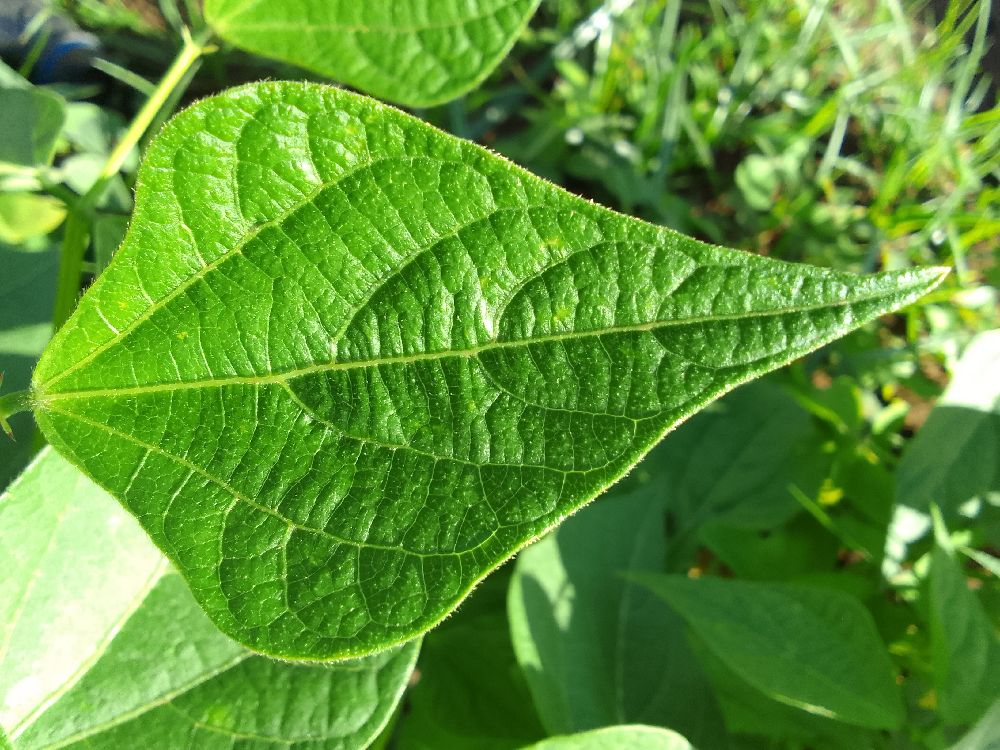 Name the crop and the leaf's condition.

common bean, healthy
